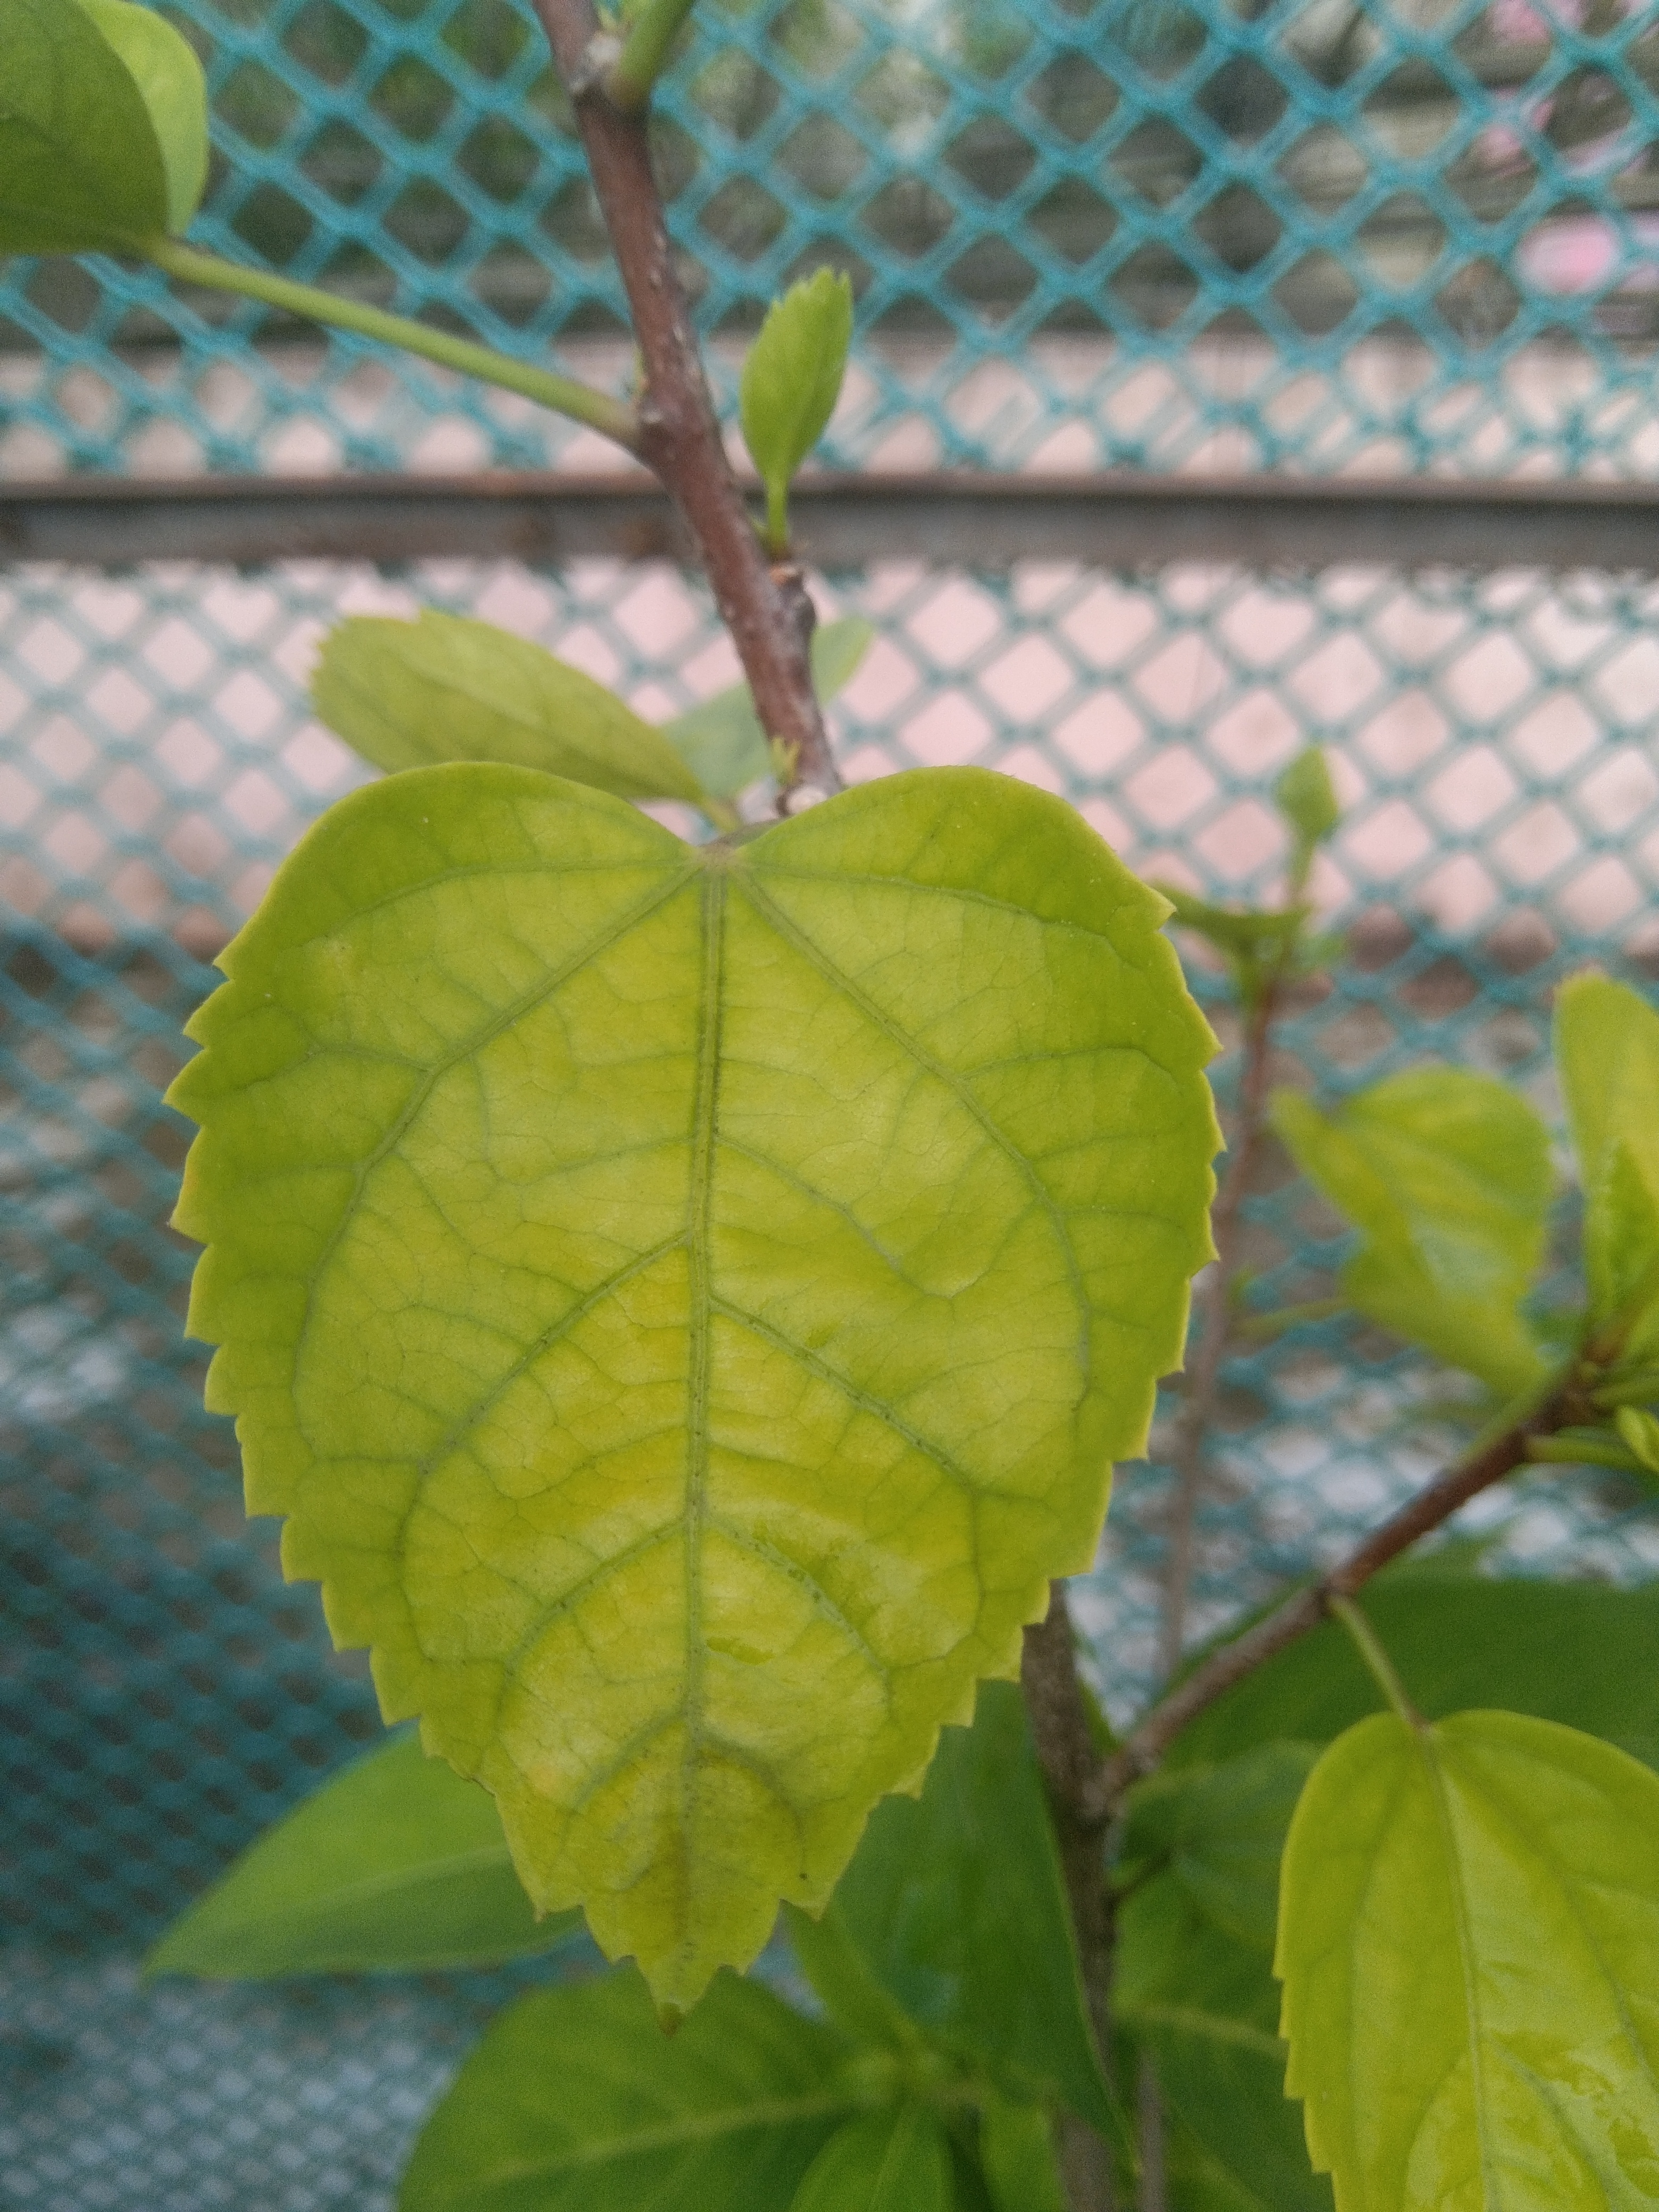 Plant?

hibiscus
